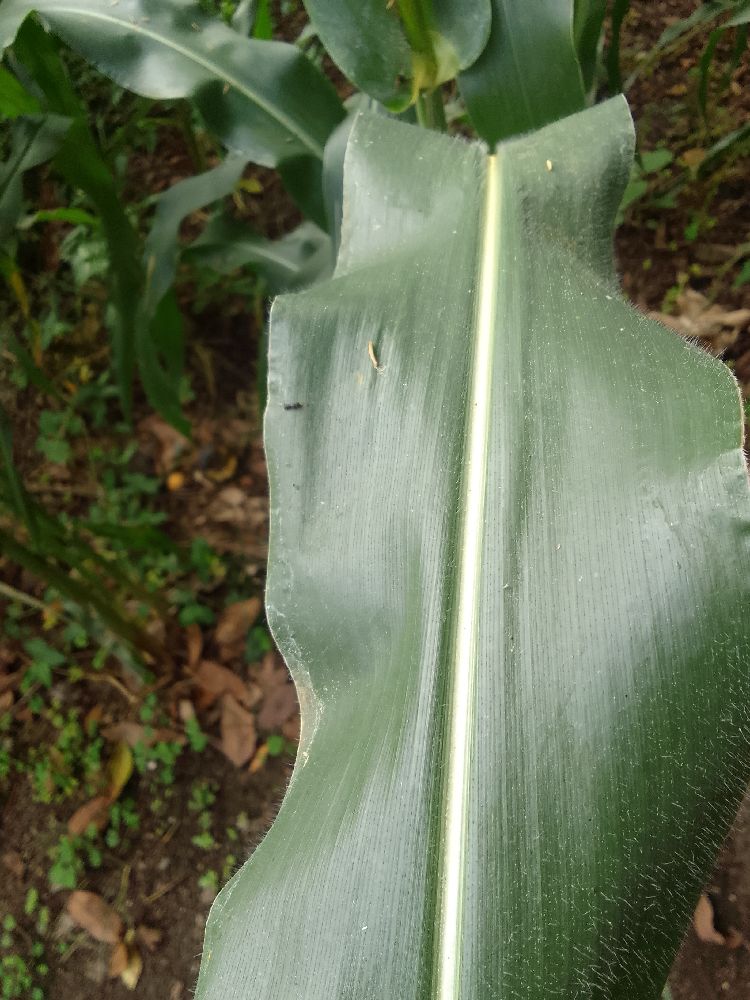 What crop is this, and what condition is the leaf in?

maize, healthy
